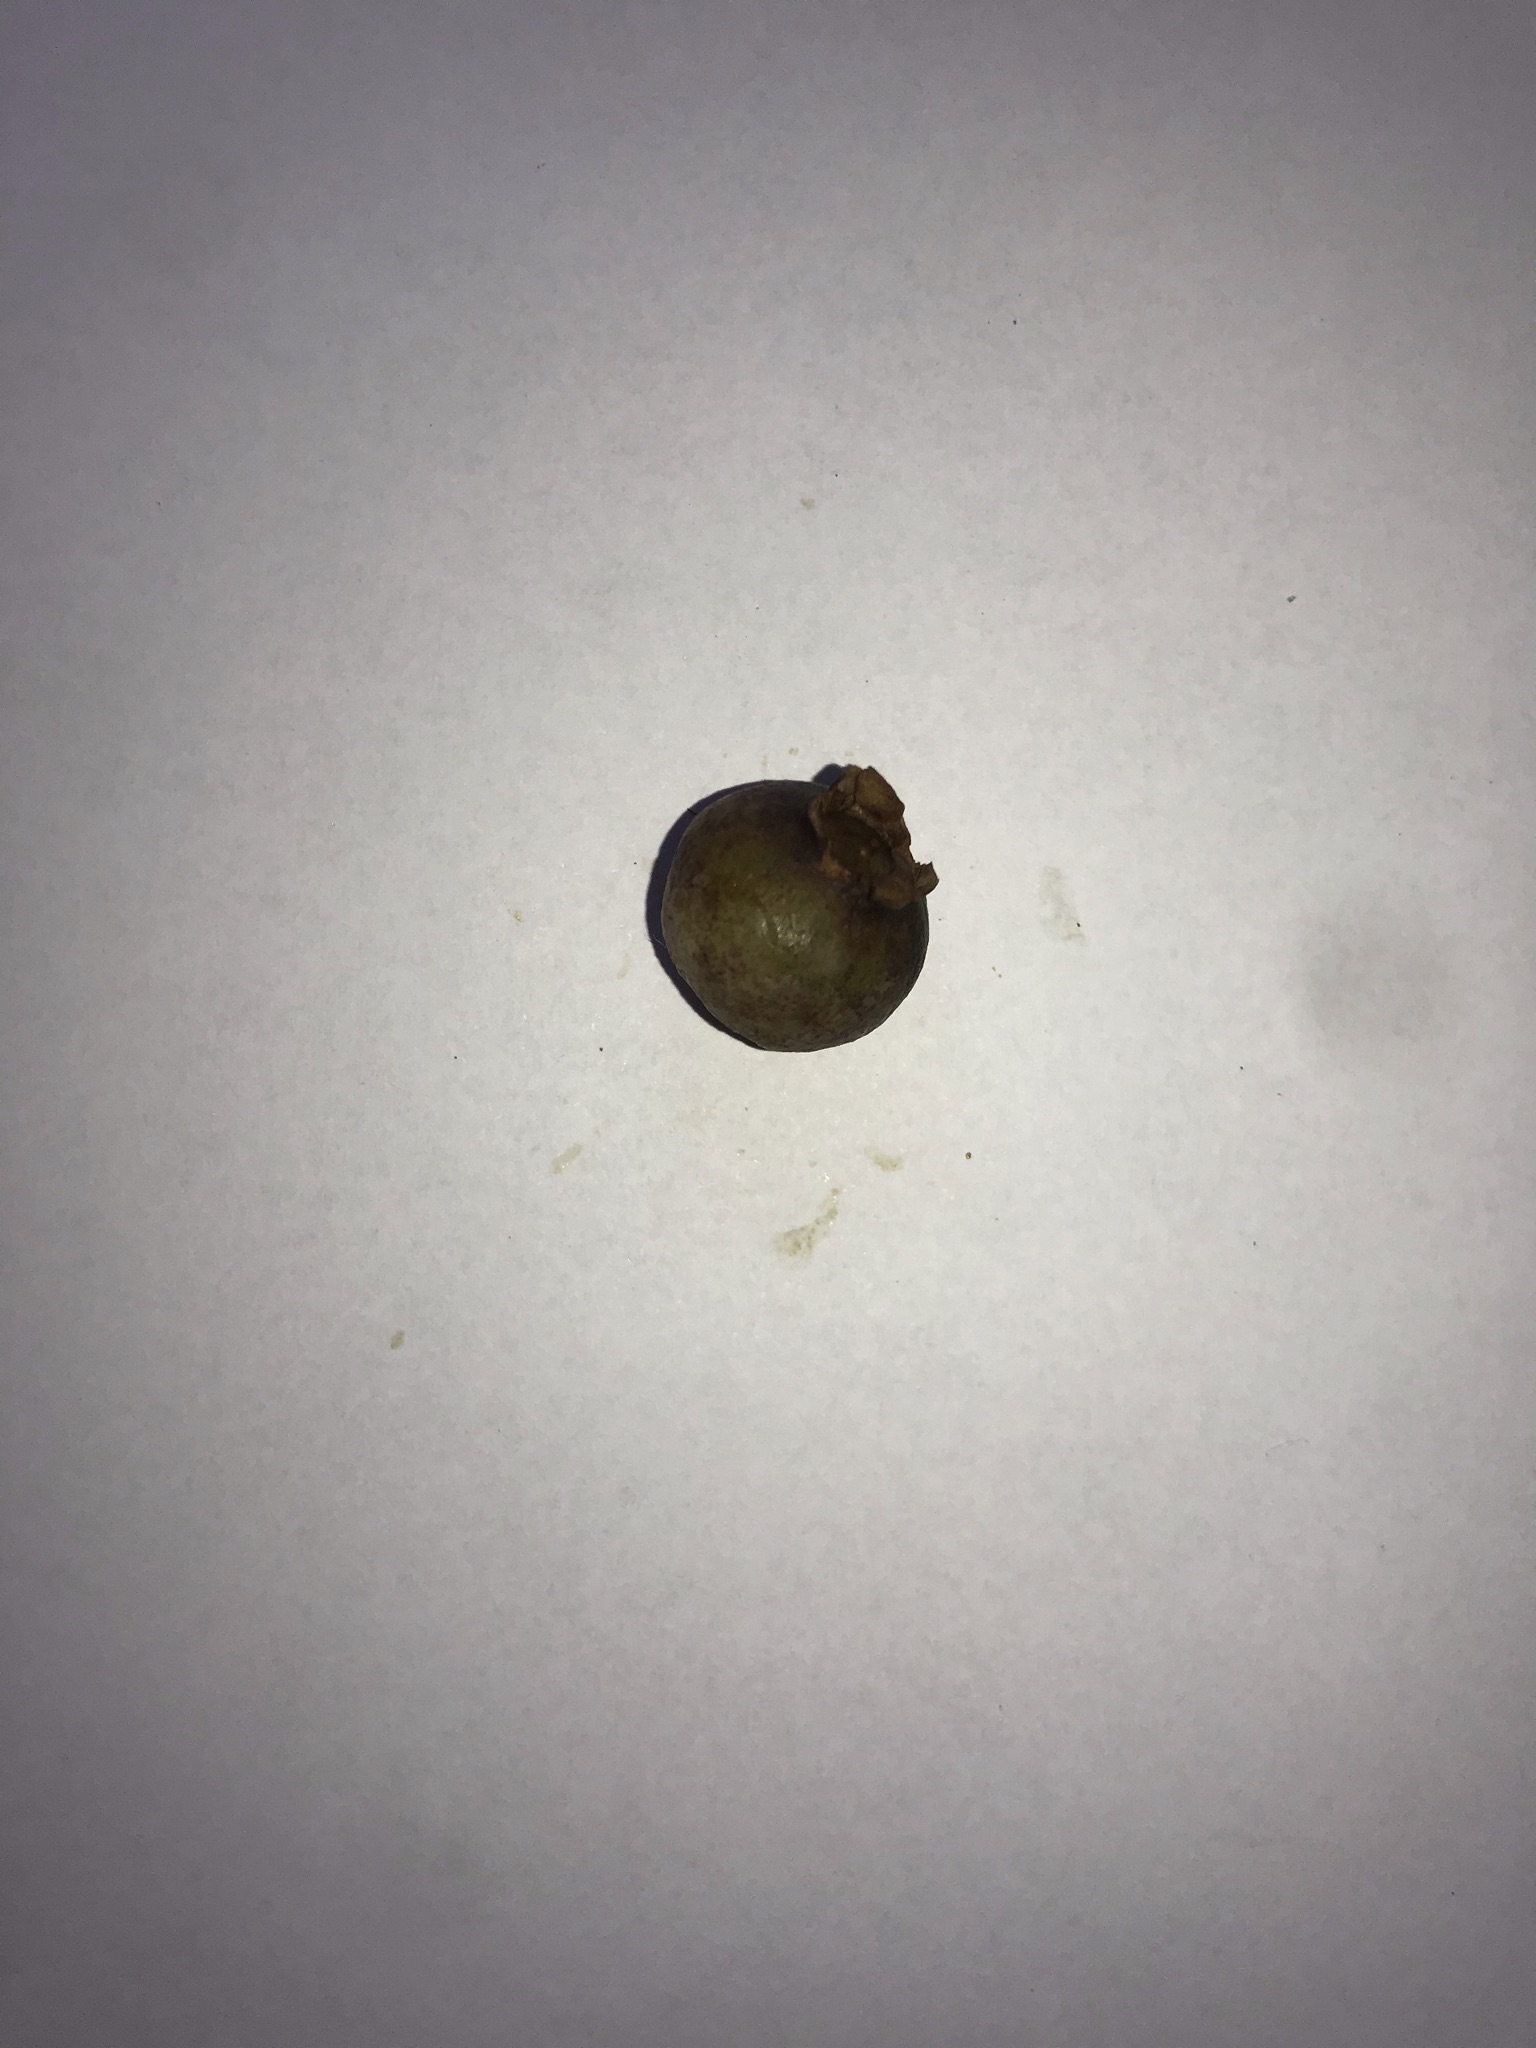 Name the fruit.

gabiroba
